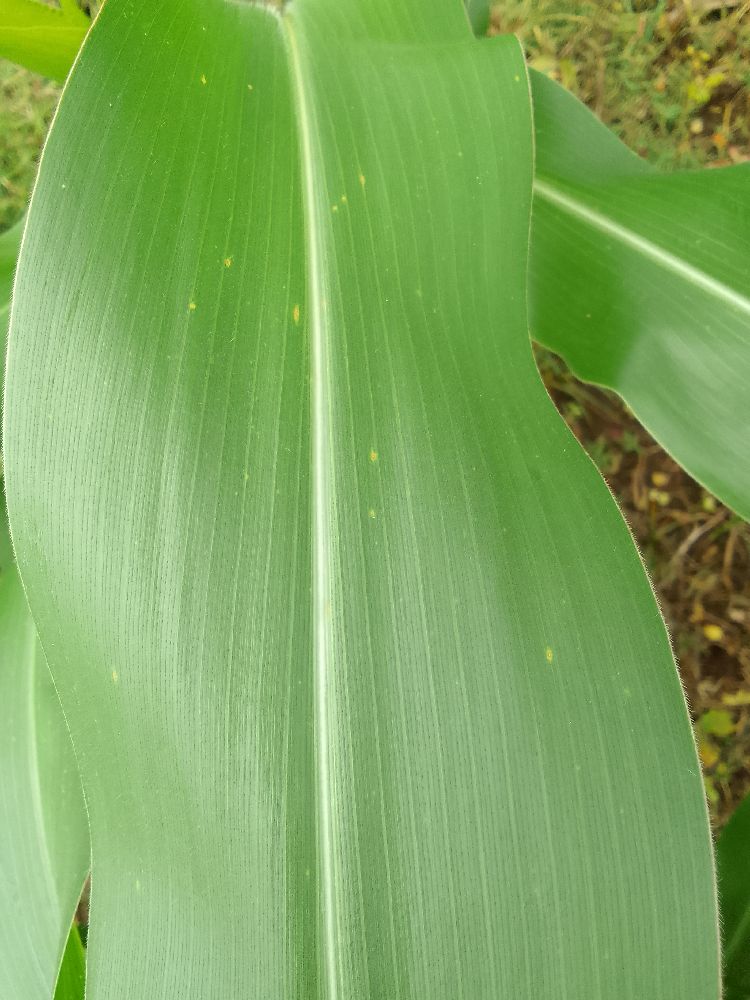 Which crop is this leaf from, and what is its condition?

maize, healthy
